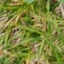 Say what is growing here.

grass
